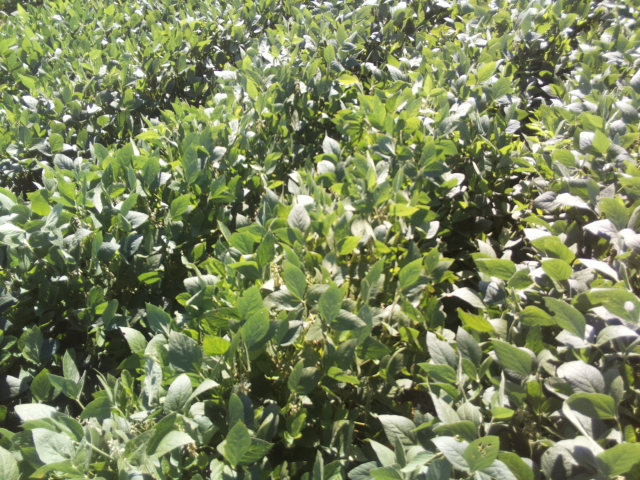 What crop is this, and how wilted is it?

soybean, slight leaflet or petiole turgor loss in upper canopy
